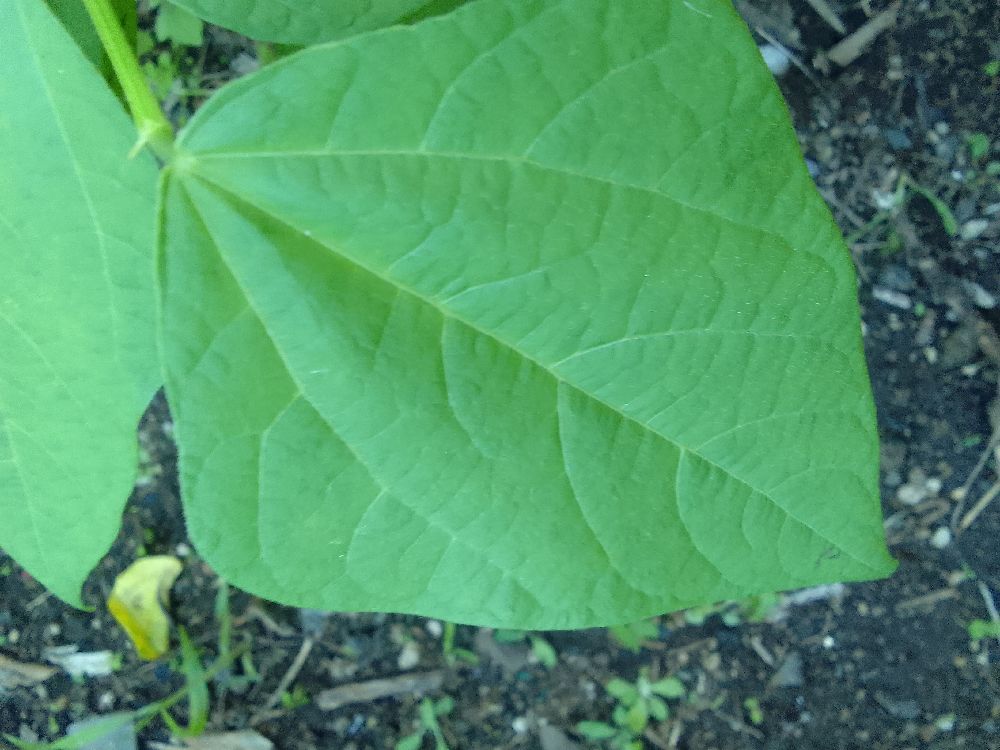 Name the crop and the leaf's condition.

common bean, healthy
